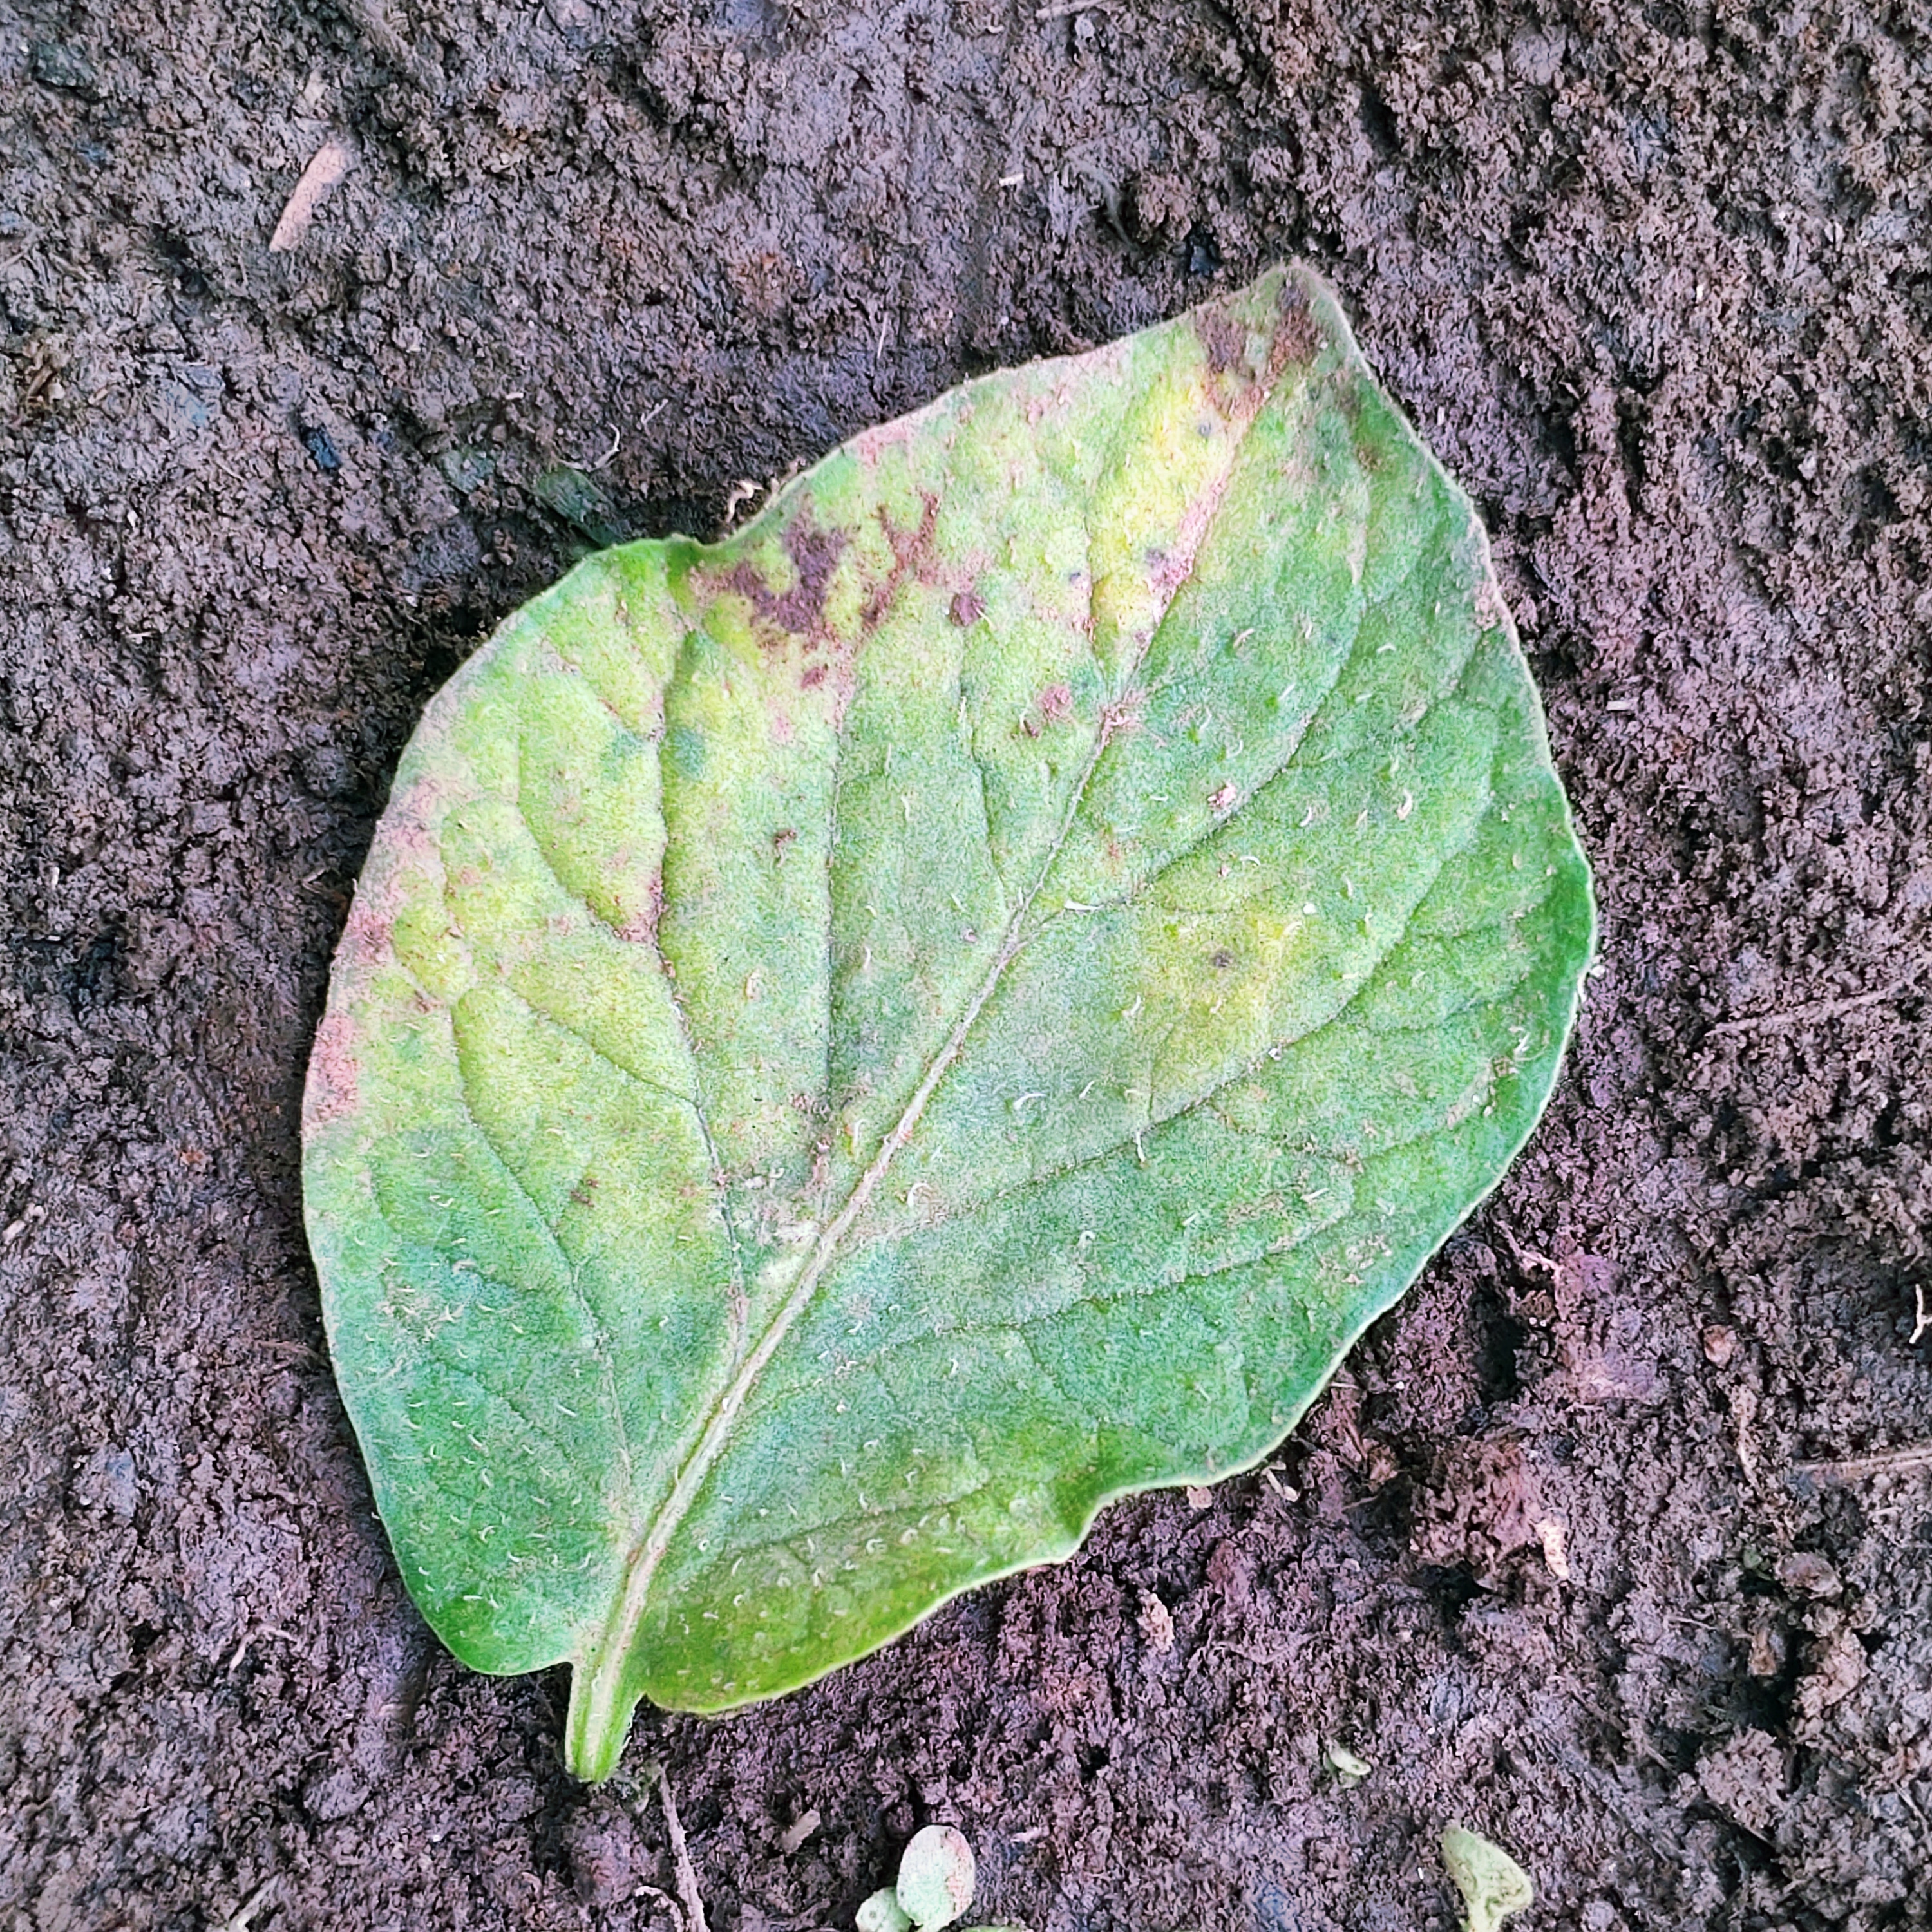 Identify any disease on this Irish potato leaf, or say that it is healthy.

late blight
